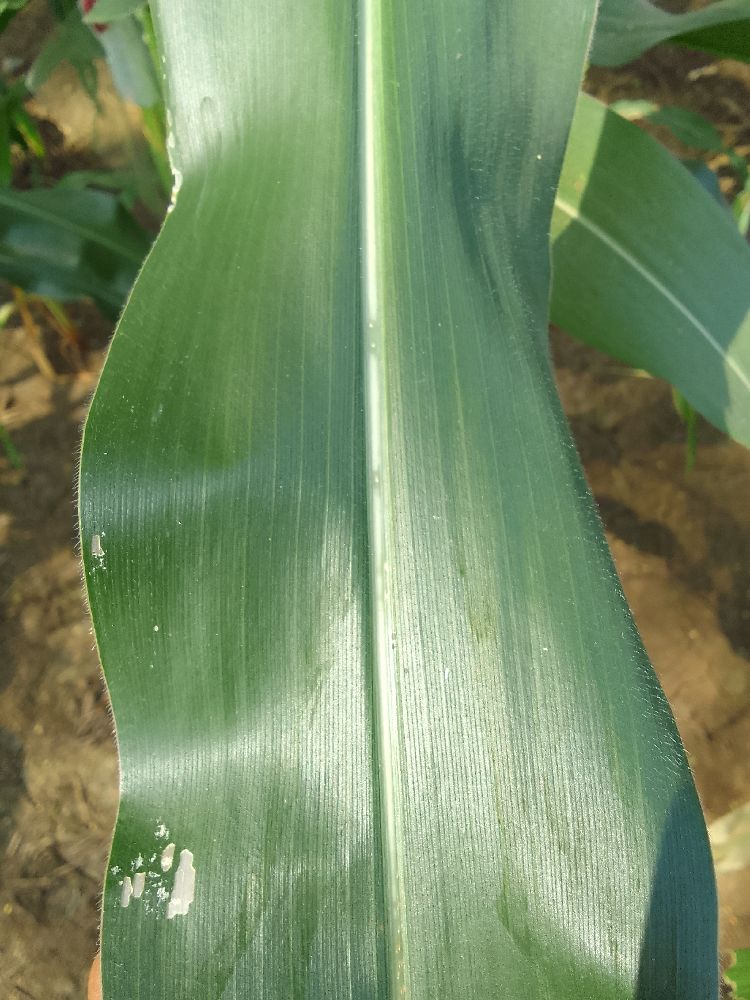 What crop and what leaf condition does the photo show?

maize, healthy
